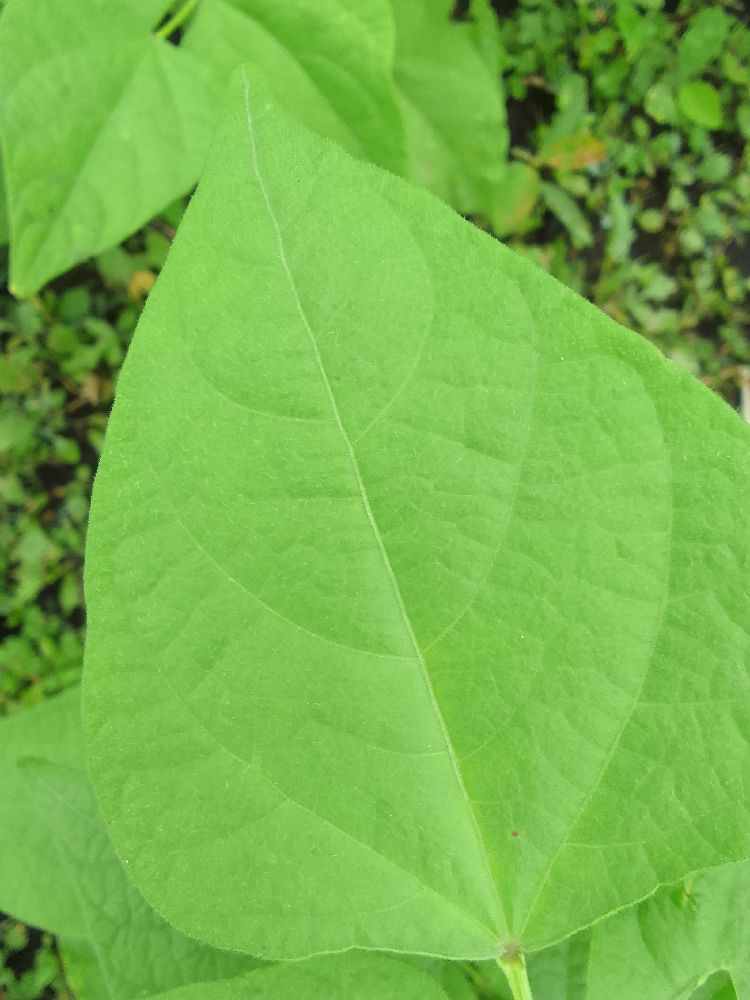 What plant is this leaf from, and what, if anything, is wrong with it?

common bean, healthy
